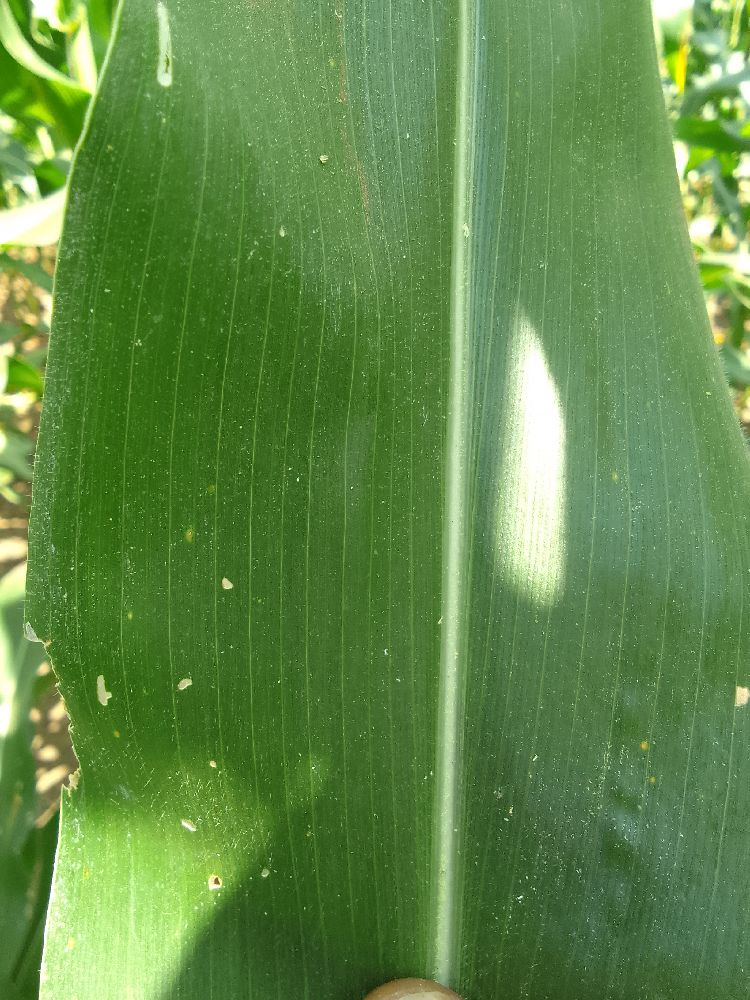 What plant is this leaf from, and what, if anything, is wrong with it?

maize, healthy
